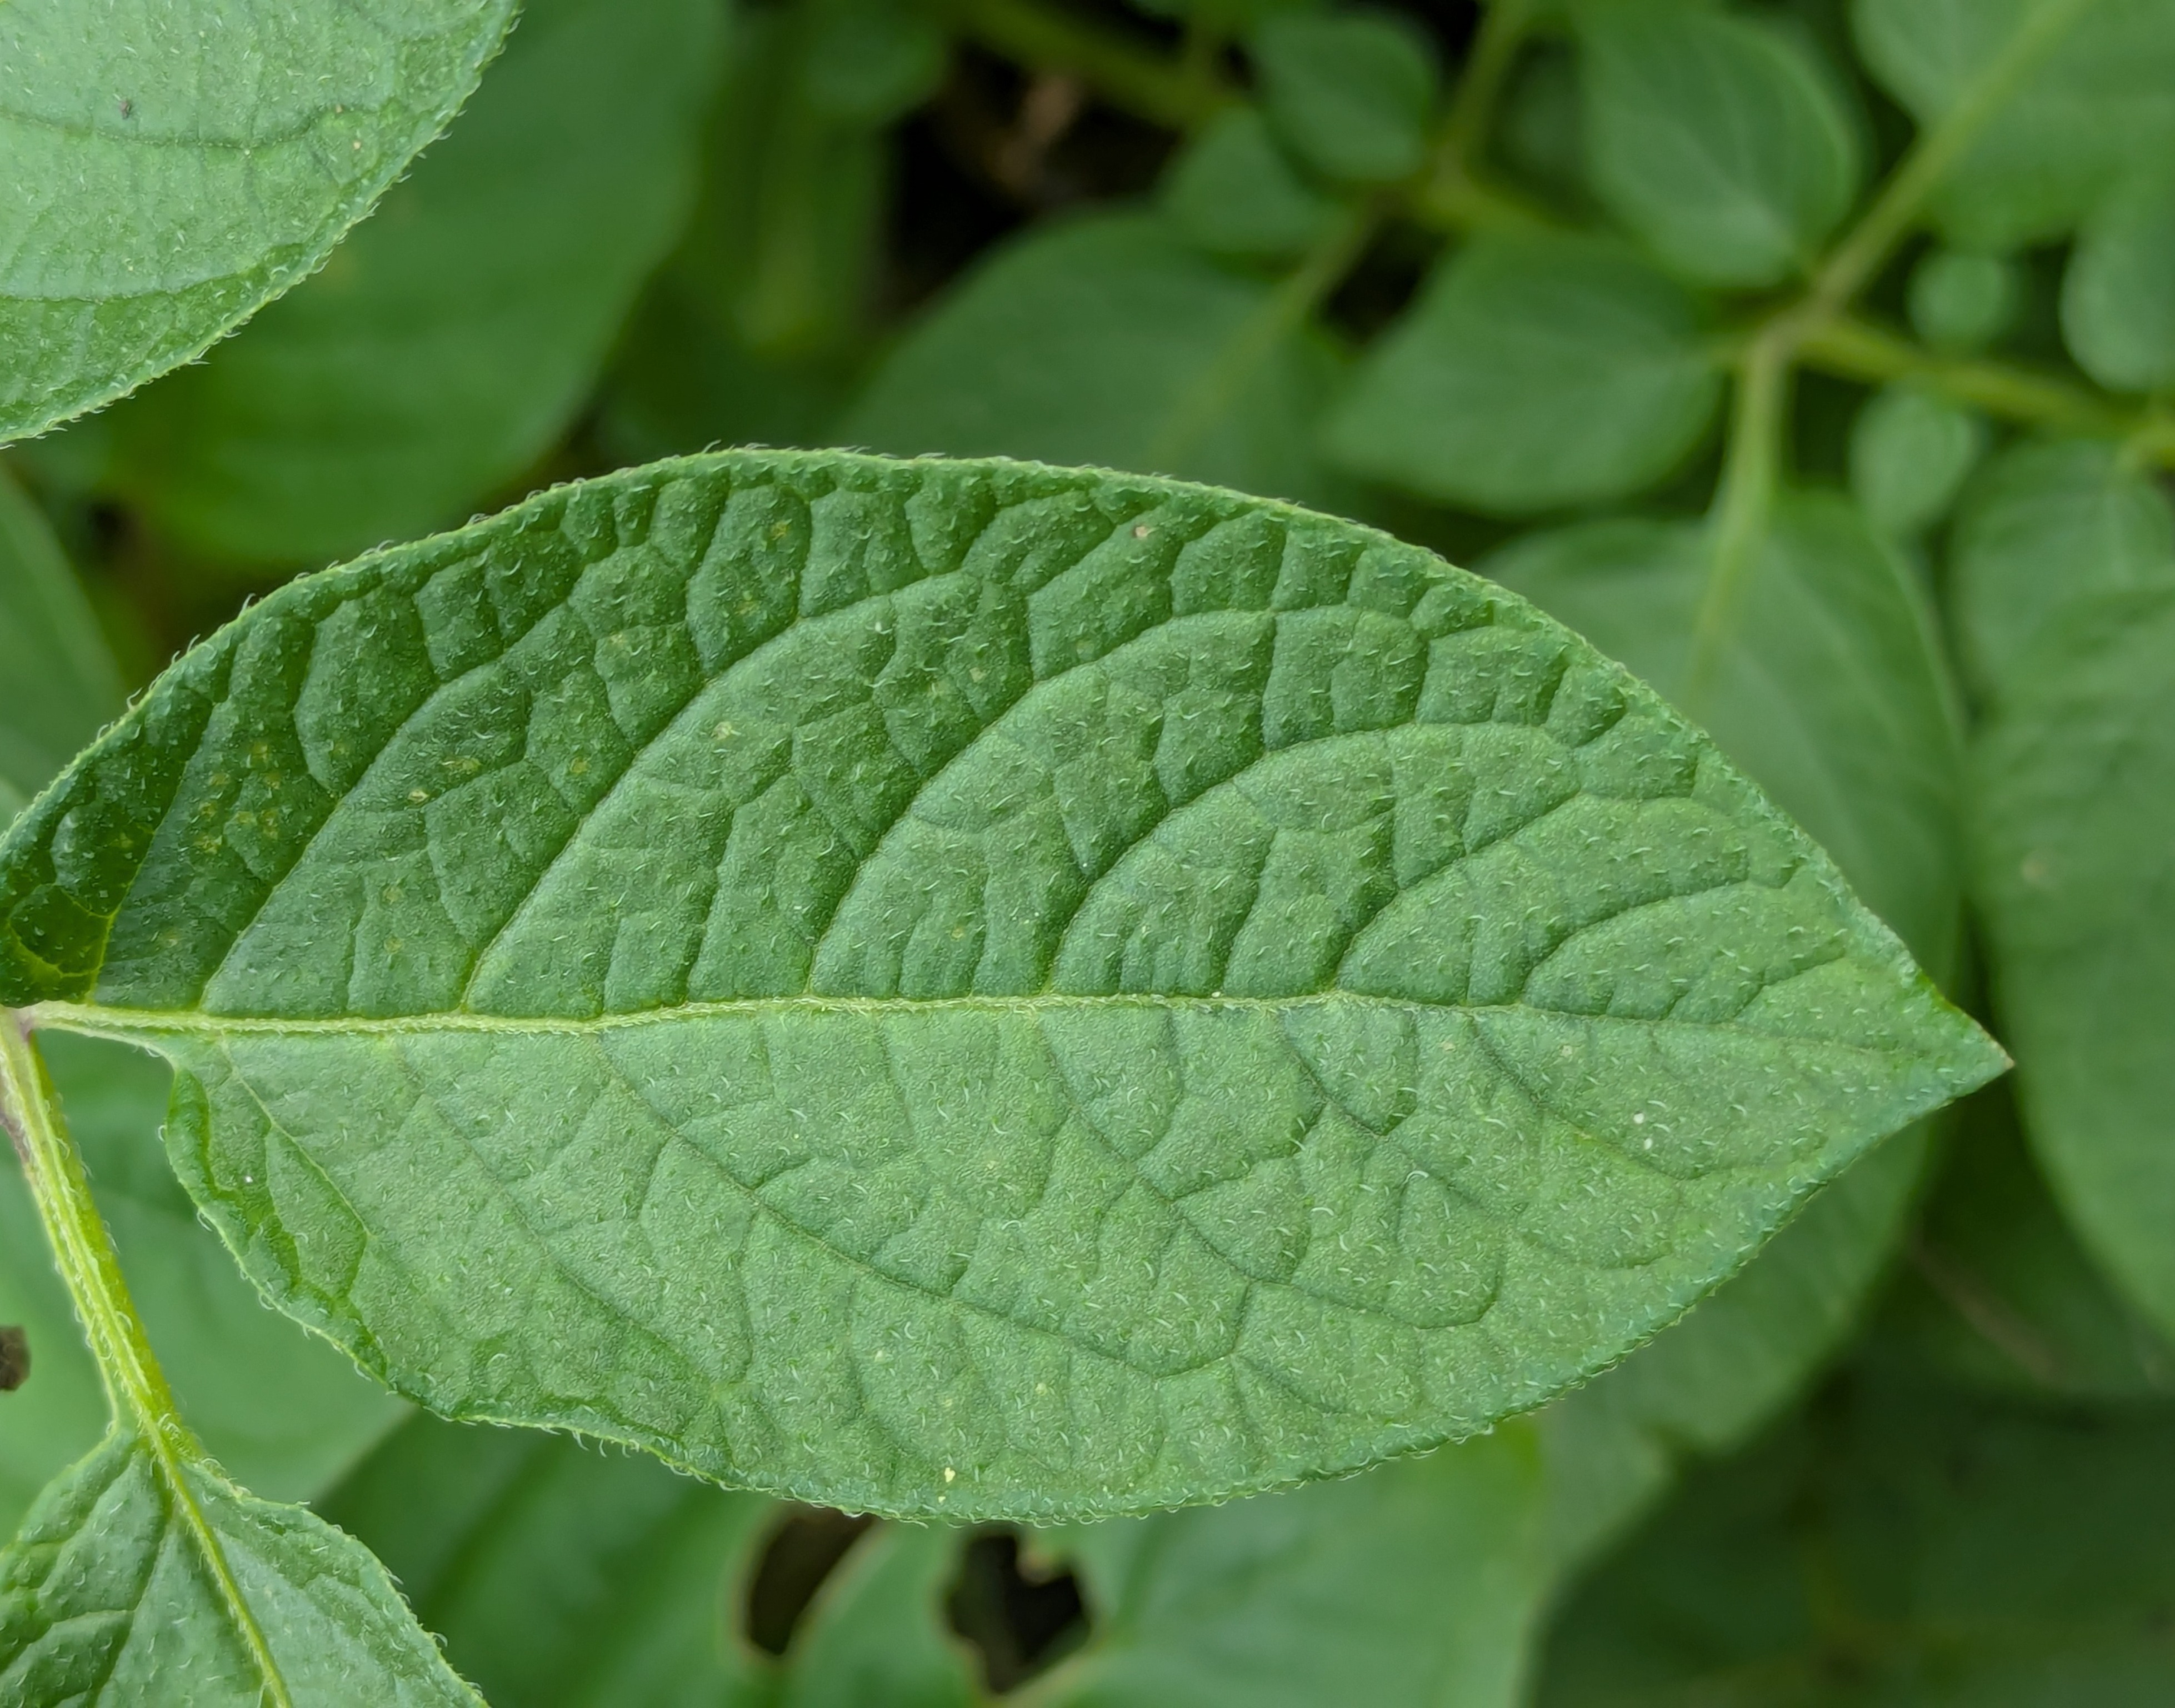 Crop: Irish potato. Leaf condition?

healthy
